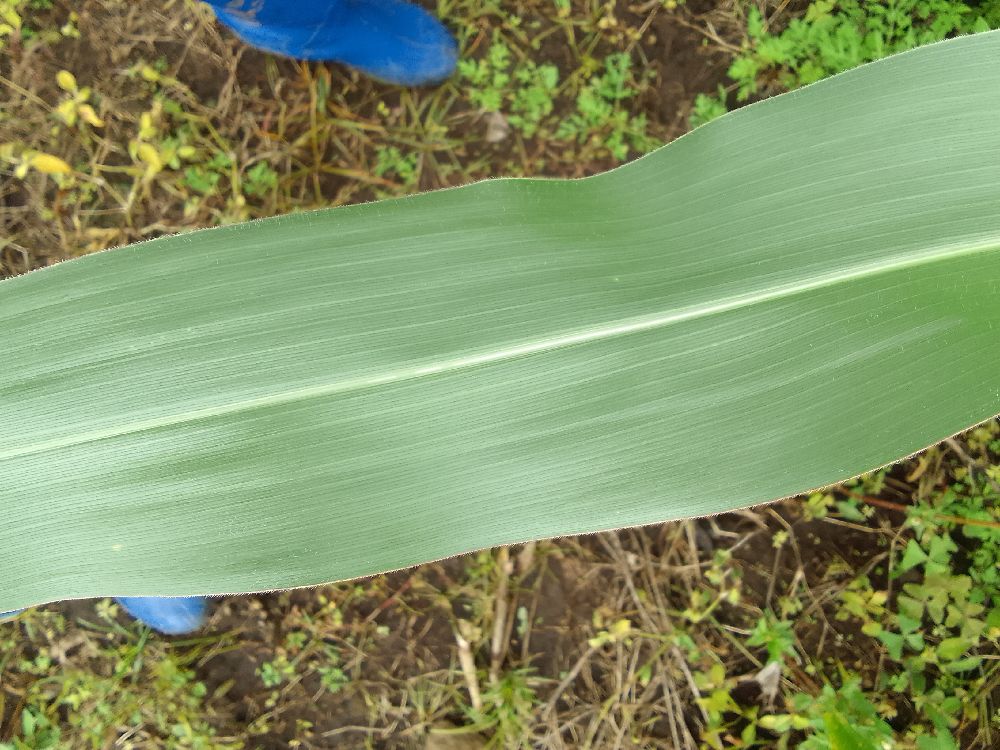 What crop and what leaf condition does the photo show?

maize, healthy
